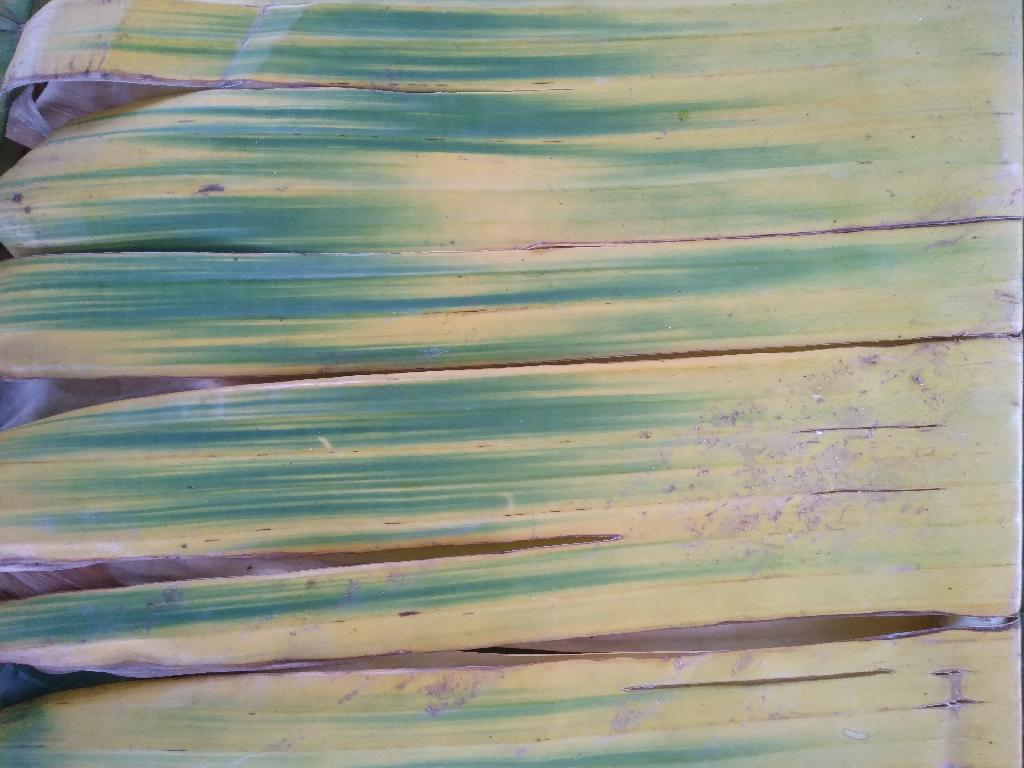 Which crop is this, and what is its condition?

banana, fusarium wilt race 1
